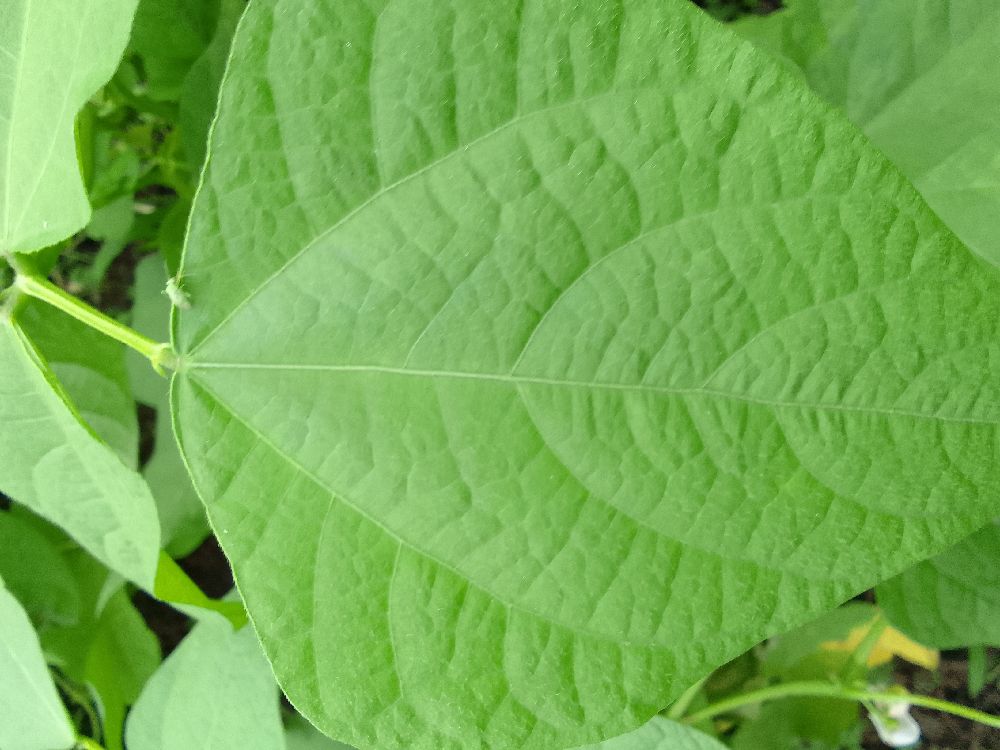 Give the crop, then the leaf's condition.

common bean, healthy
